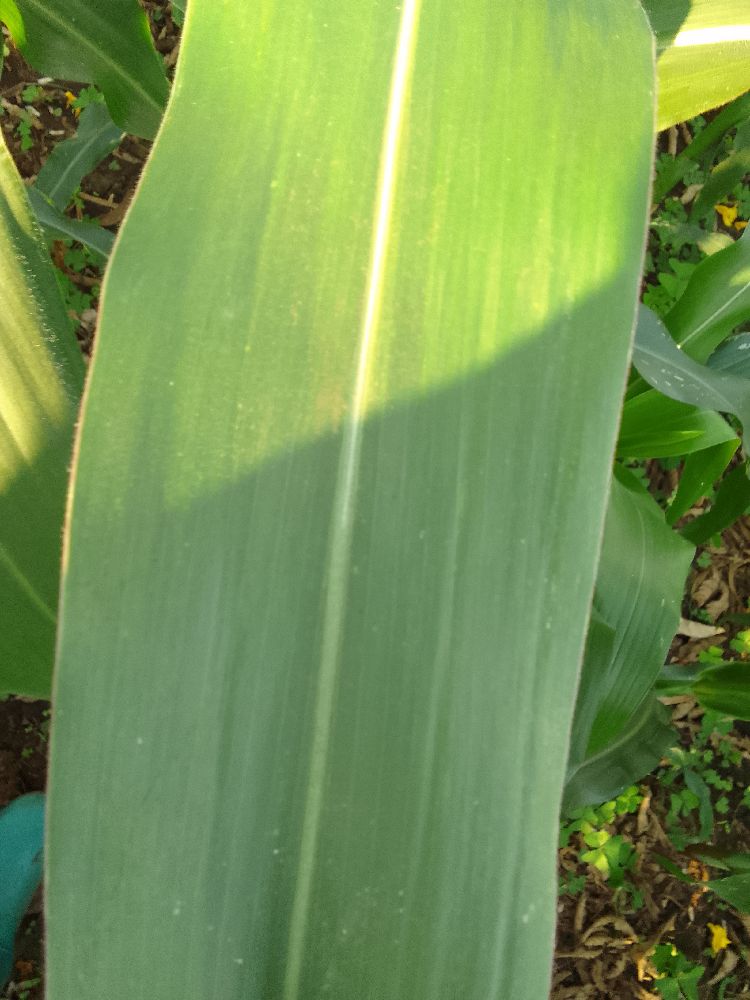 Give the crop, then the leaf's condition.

maize, healthy
